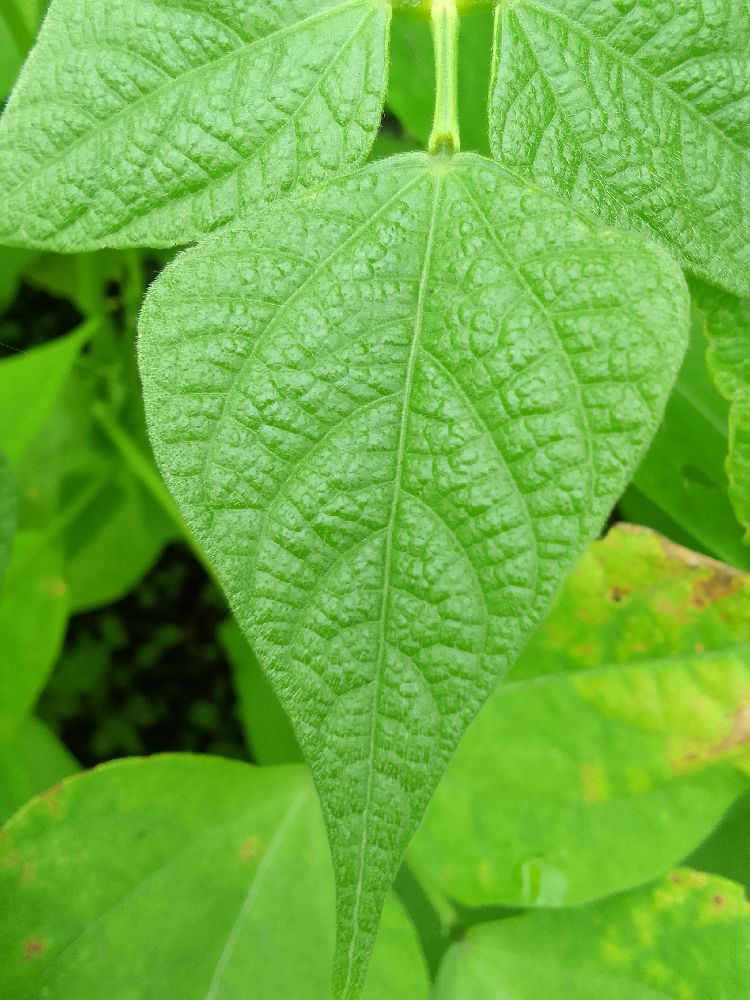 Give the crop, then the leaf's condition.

common bean, healthy
